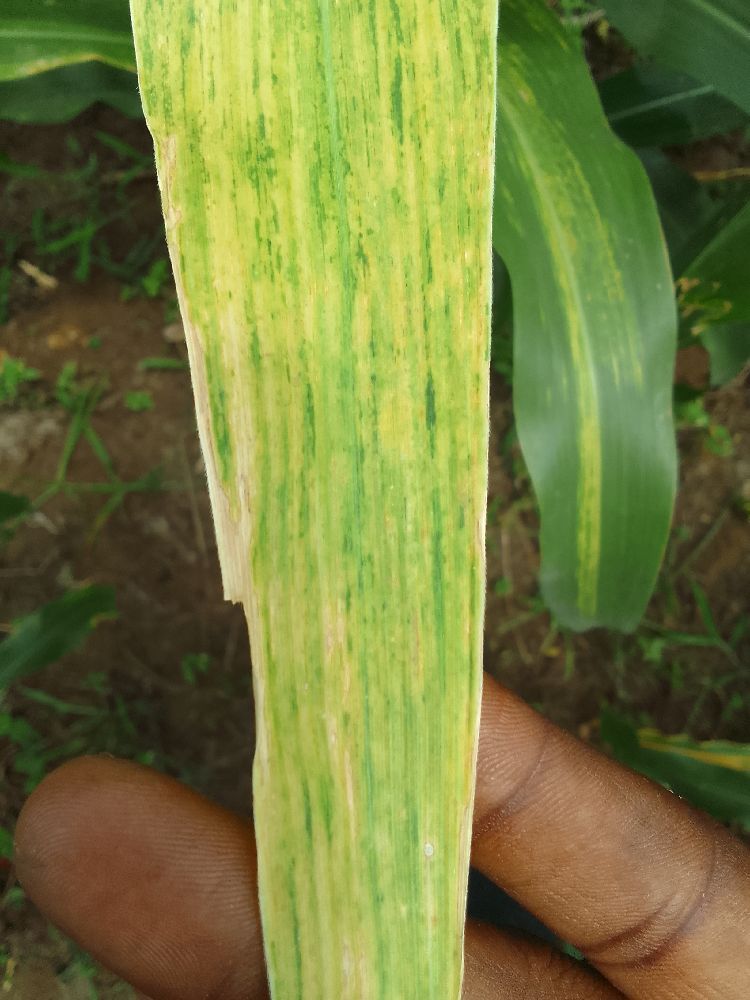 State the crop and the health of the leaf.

maize, maize lethal necrosis
